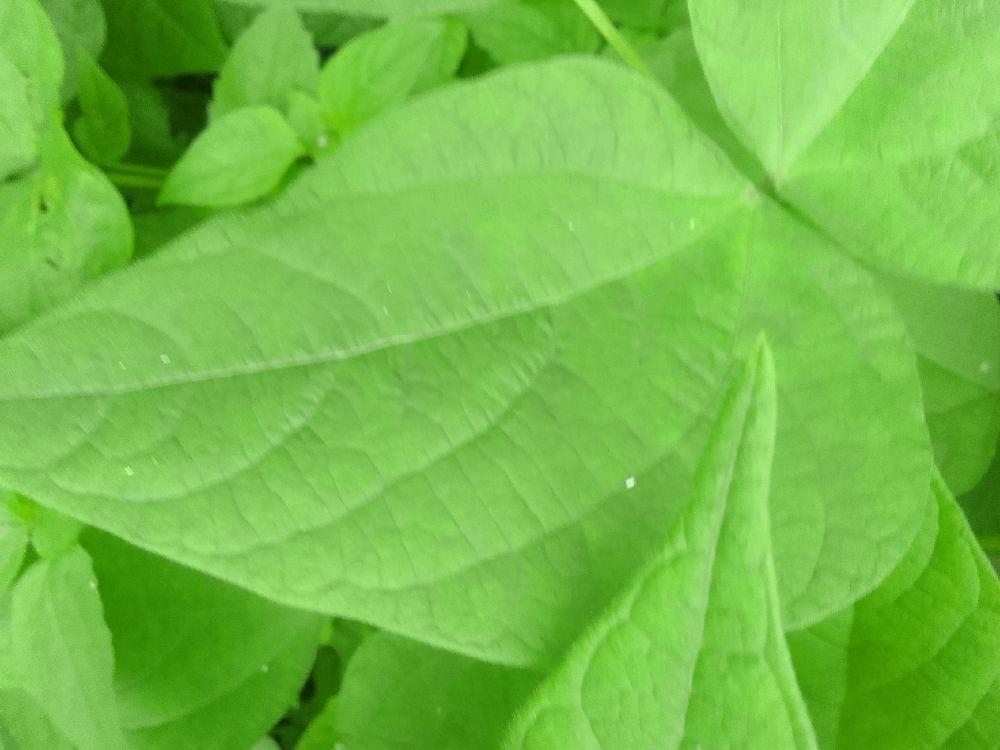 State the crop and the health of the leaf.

common bean, healthy
